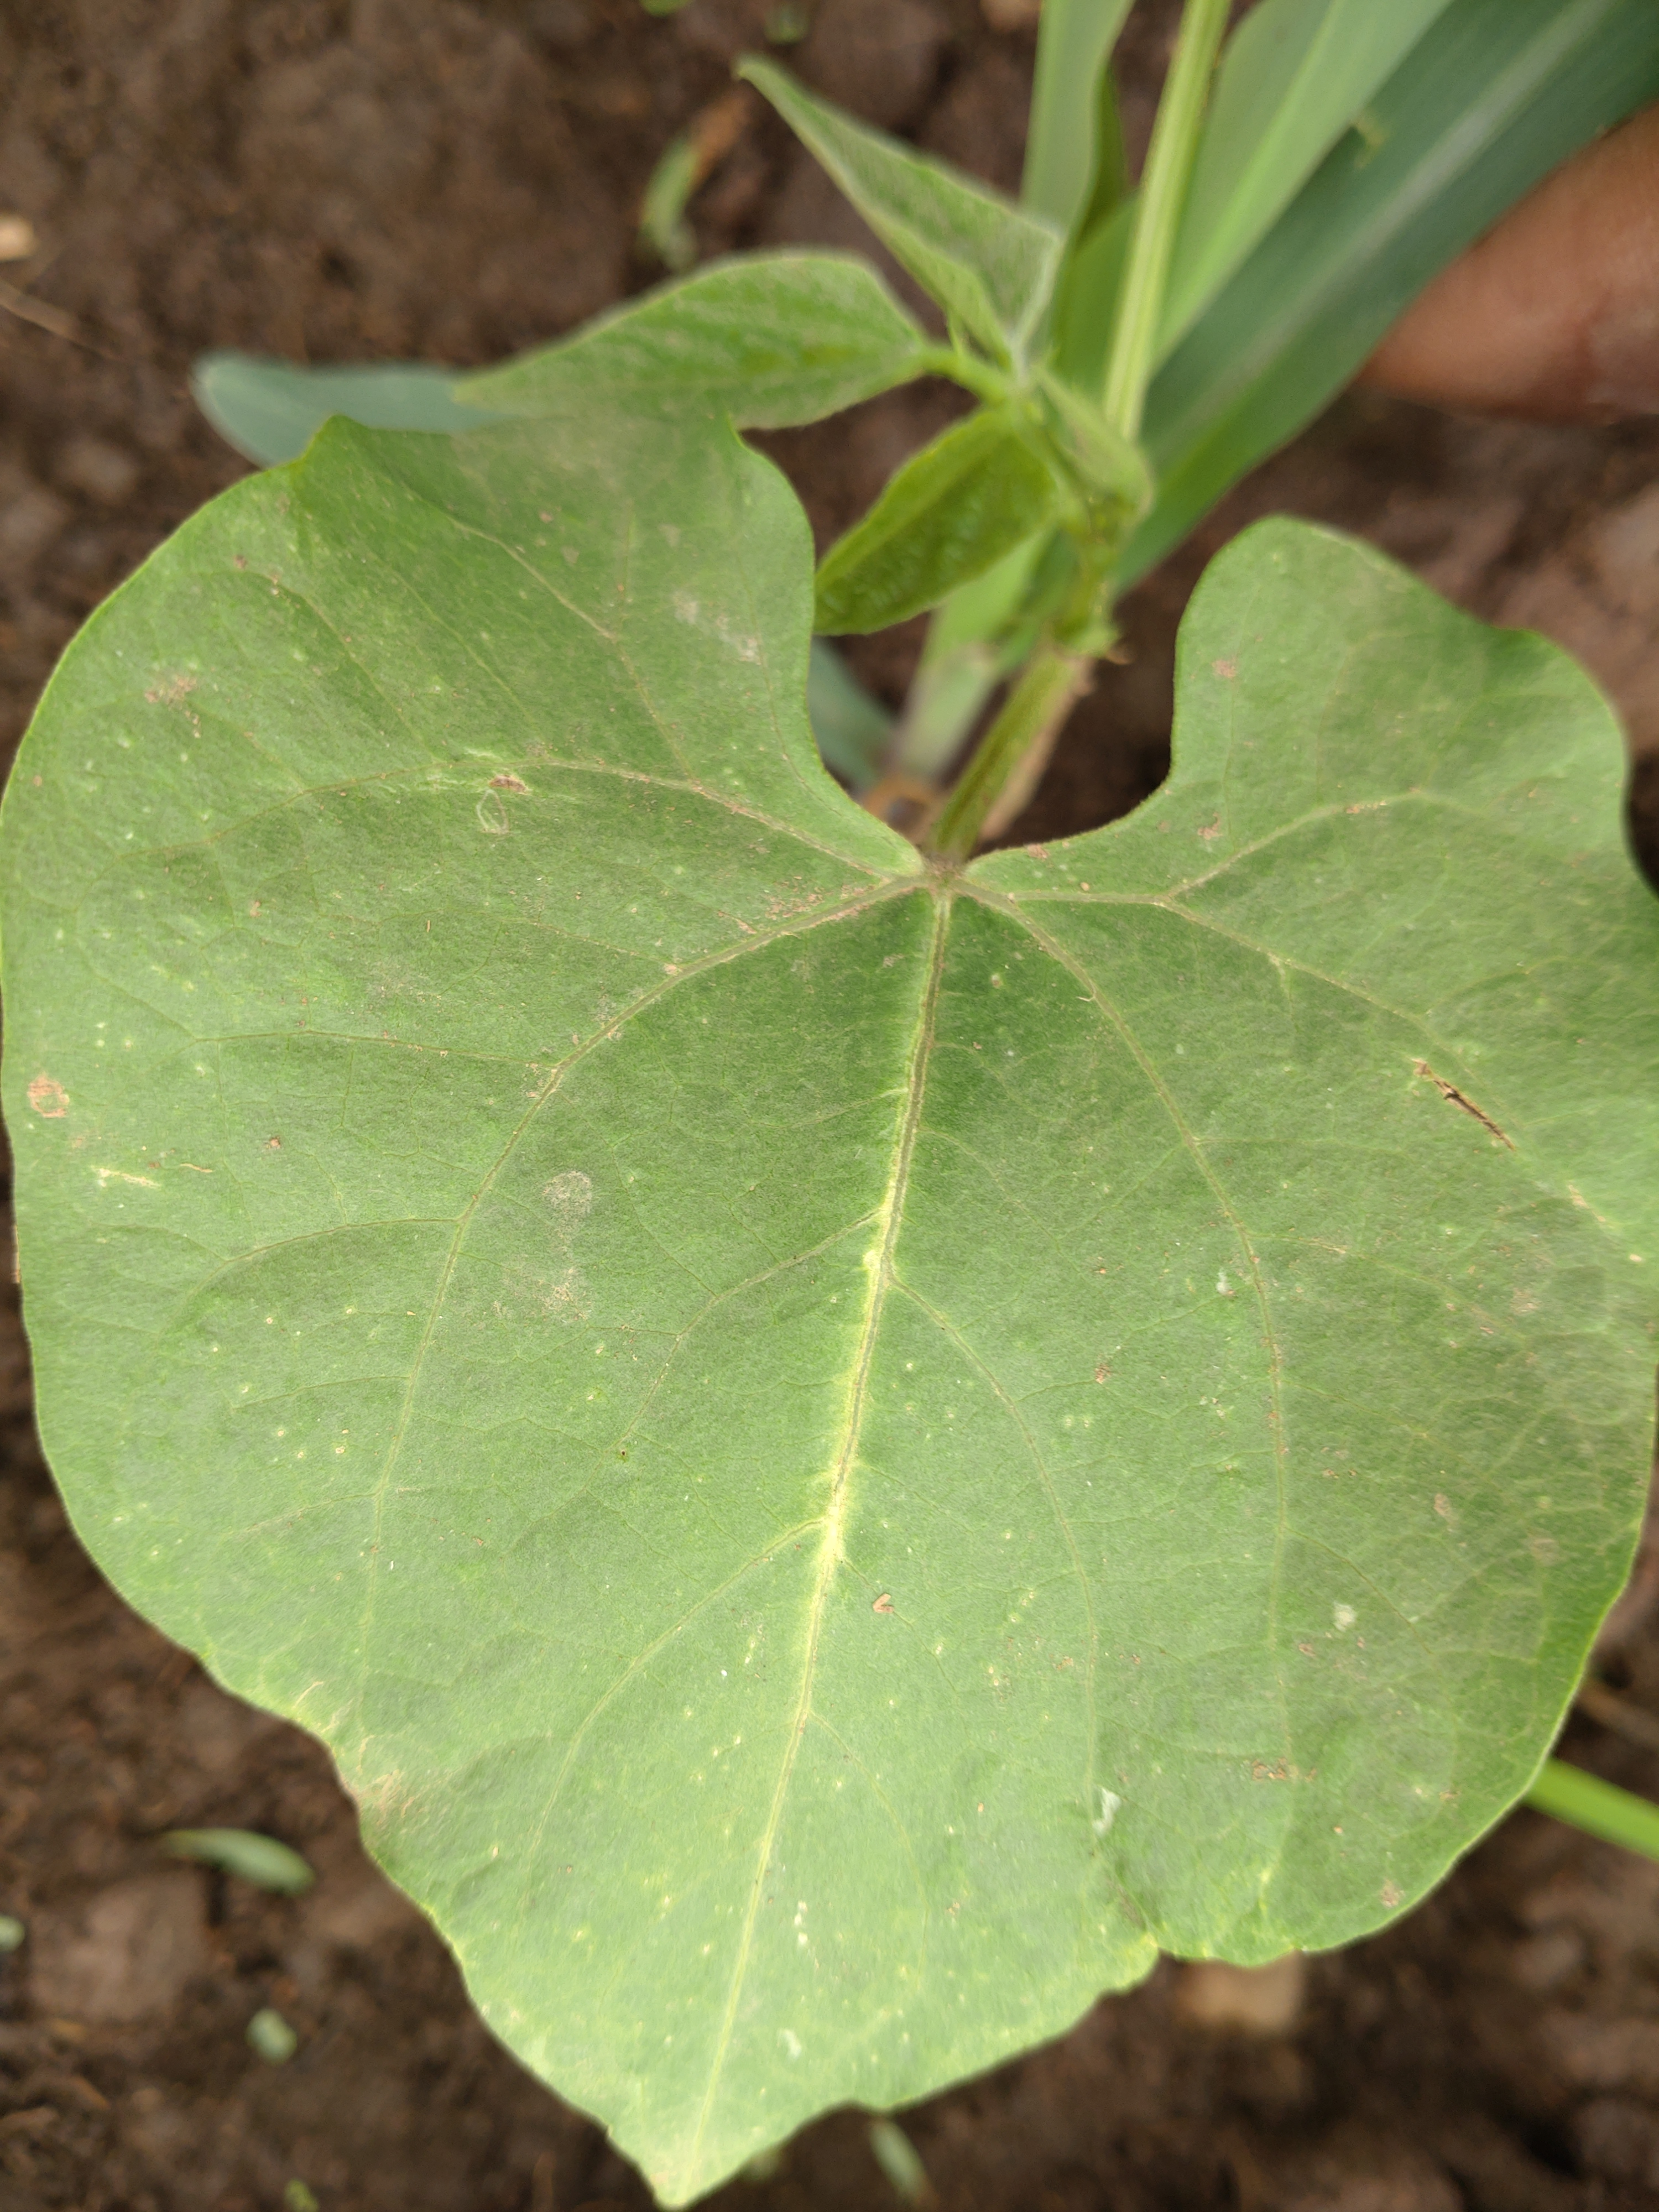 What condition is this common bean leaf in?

healthy
